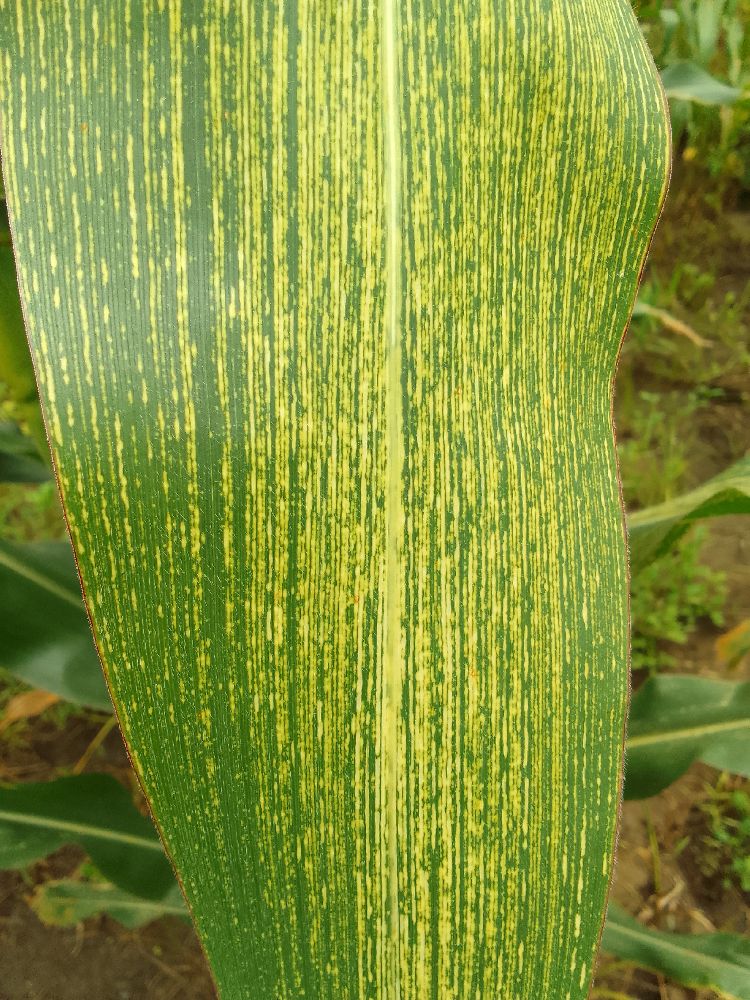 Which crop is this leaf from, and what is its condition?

maize, maize streak virus
